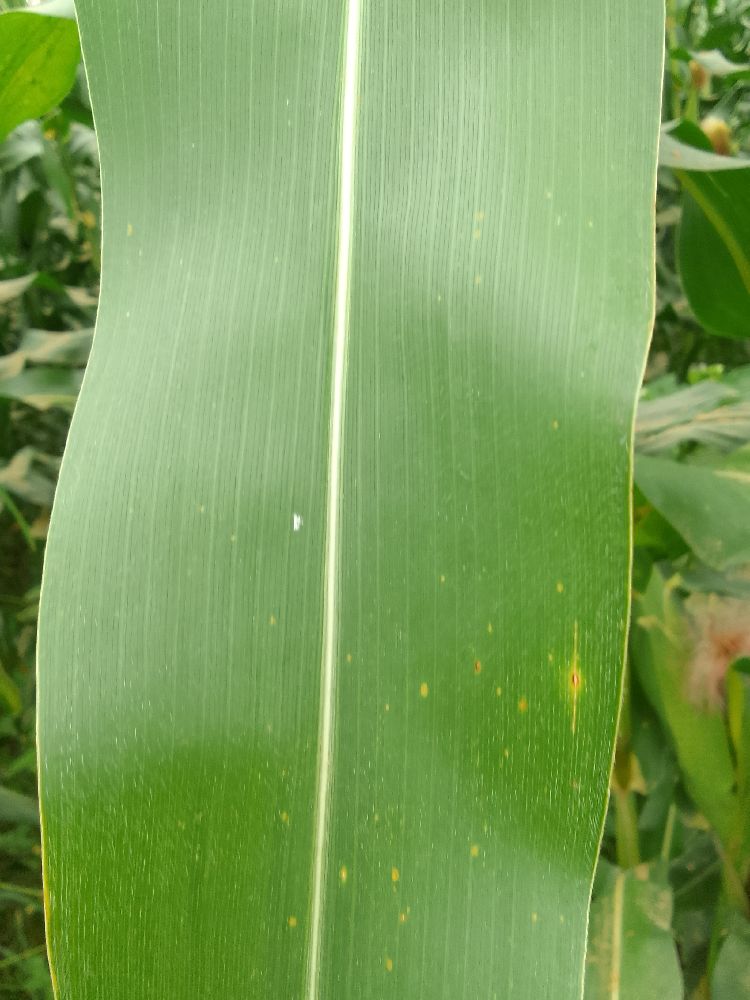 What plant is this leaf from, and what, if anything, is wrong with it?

maize, healthy
